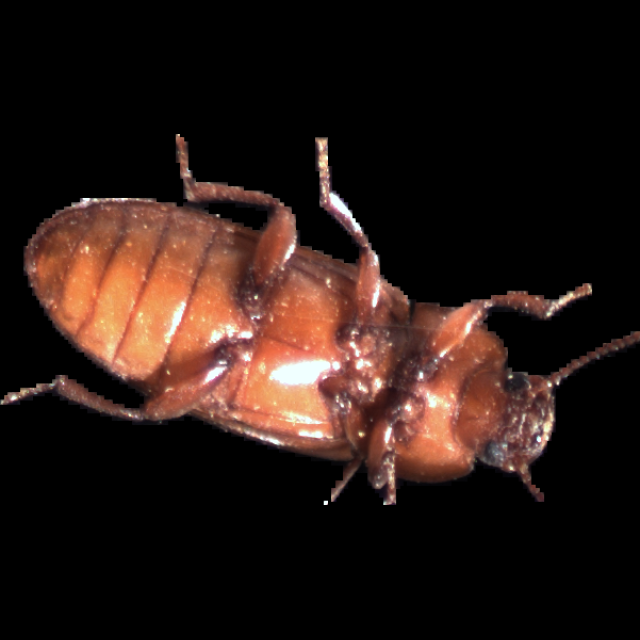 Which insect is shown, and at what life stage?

mealworm beetle
